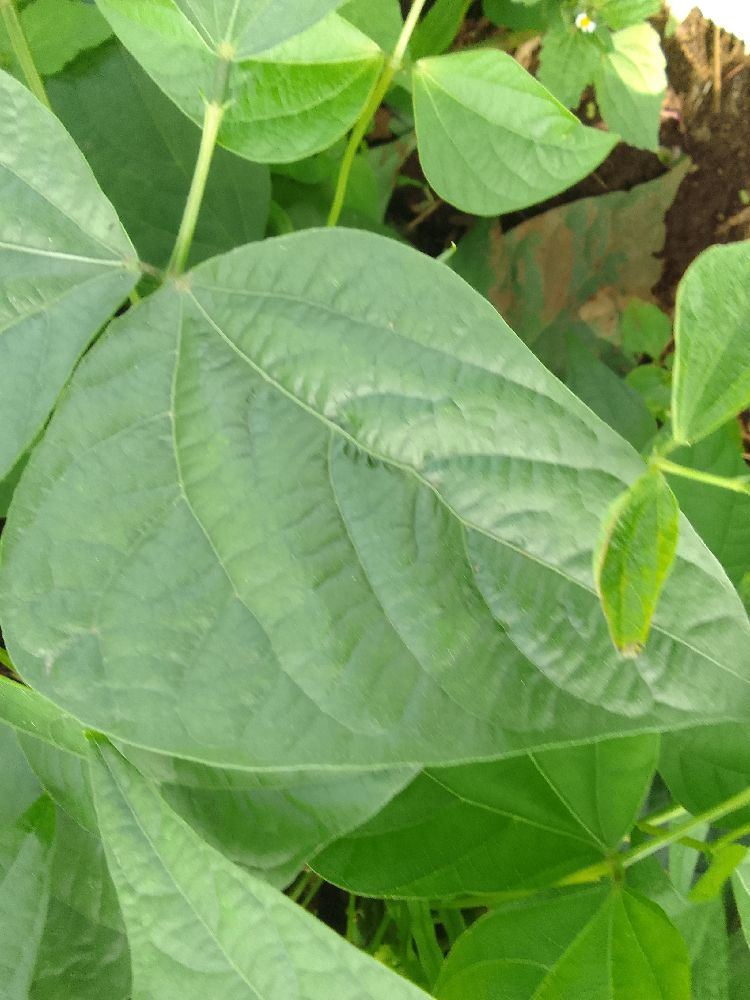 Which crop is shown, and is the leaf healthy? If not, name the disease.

common bean, healthy
